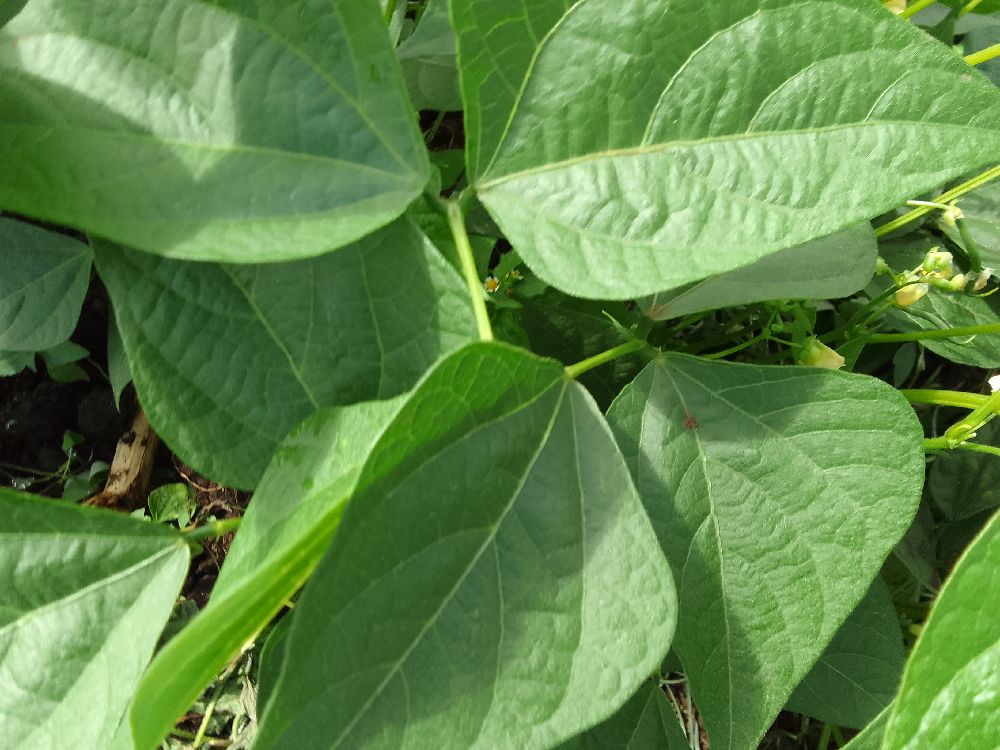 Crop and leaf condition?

common bean, healthy
